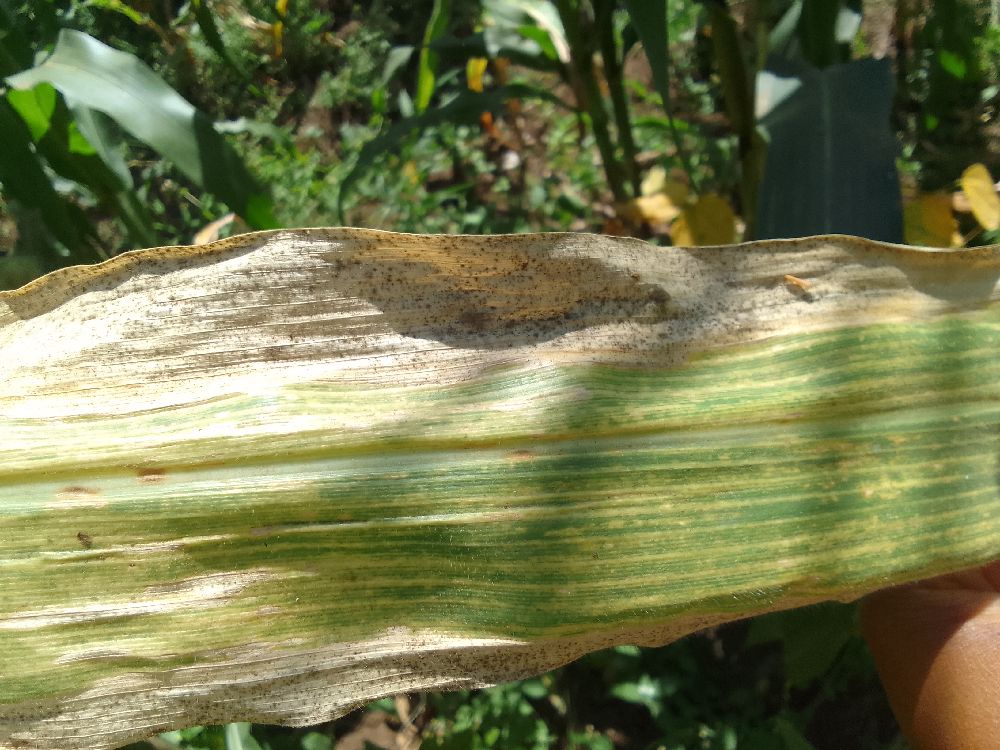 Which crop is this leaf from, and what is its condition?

maize, maize lethal necrosis
